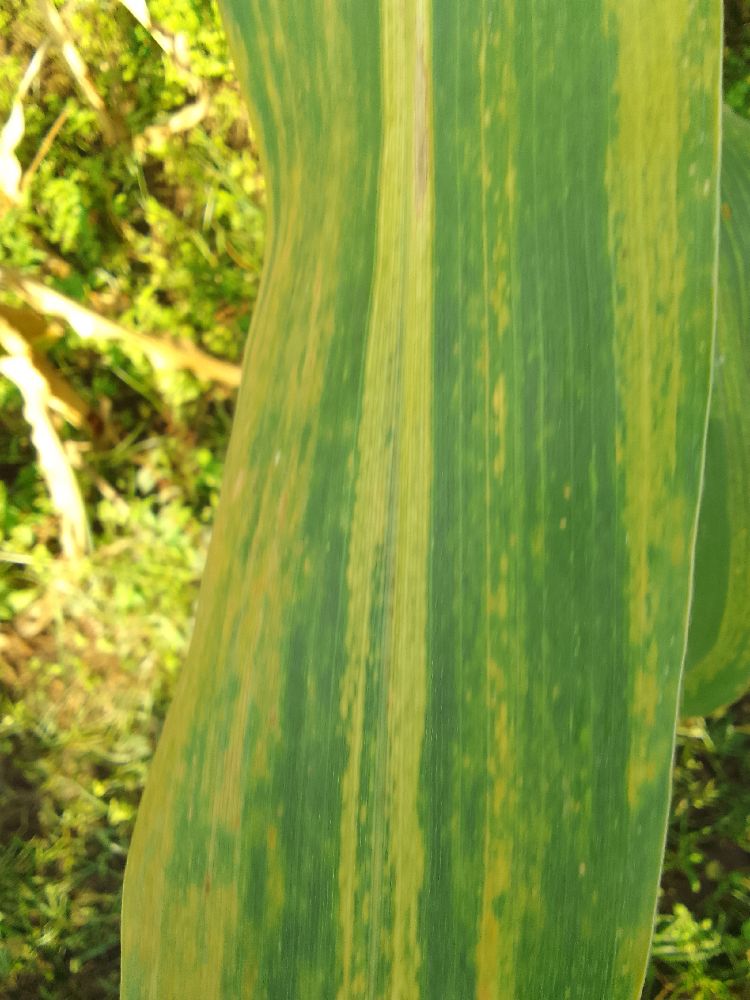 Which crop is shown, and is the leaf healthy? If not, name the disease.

maize, maize lethal necrosis
